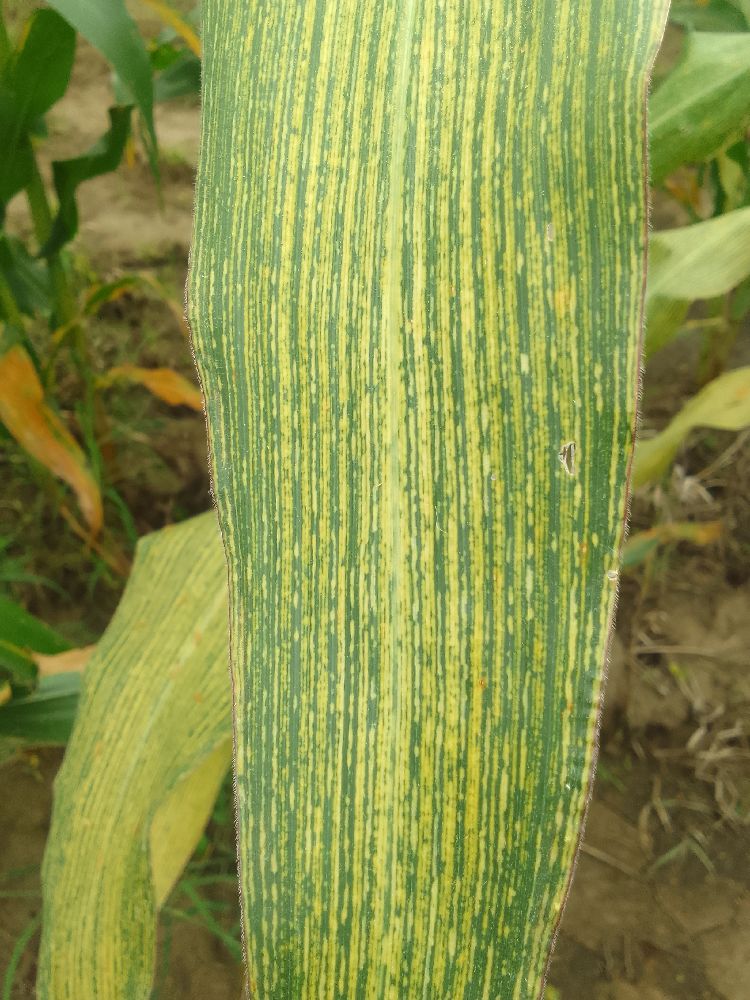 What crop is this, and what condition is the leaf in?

maize, maize streak virus
